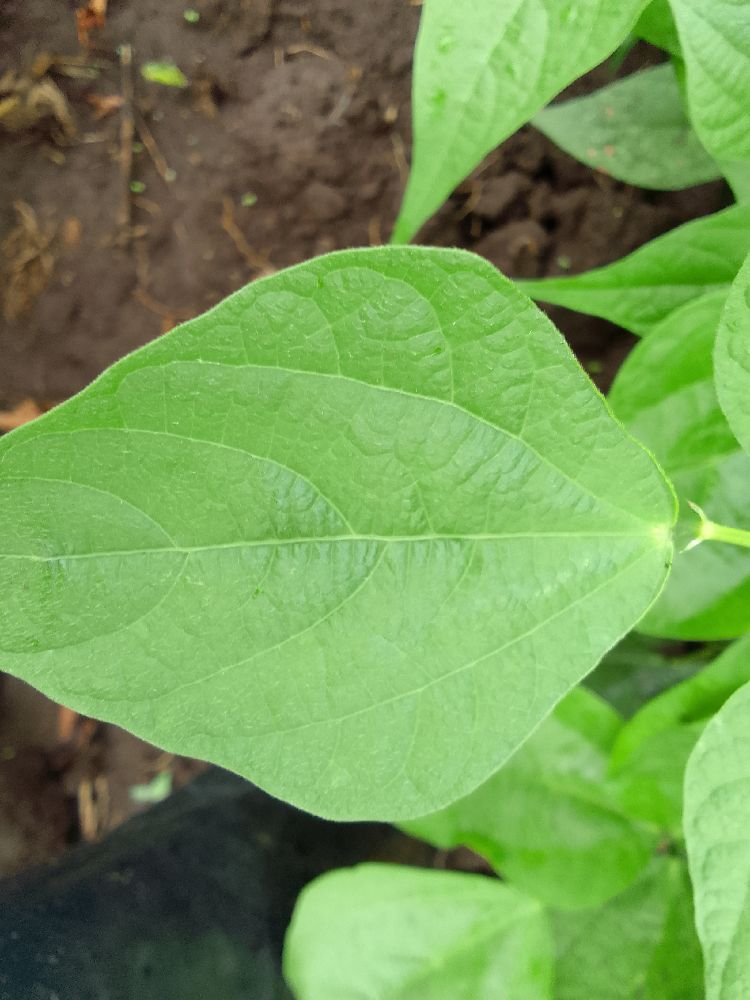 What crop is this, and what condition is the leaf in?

common bean, healthy
